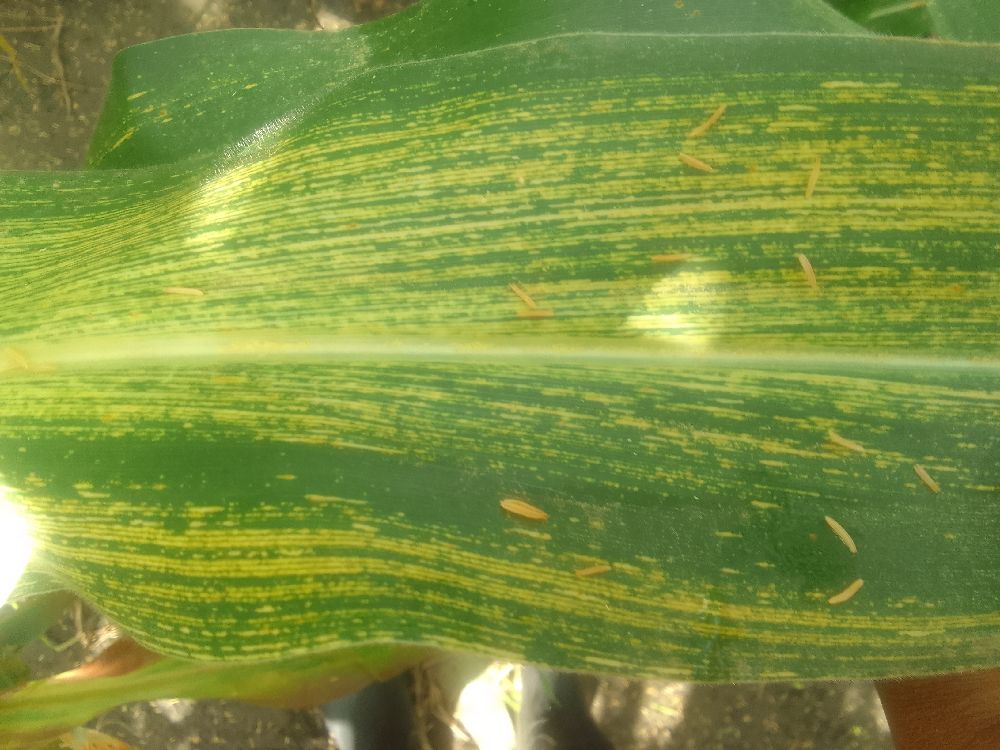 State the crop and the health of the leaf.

maize, maize streak virus
